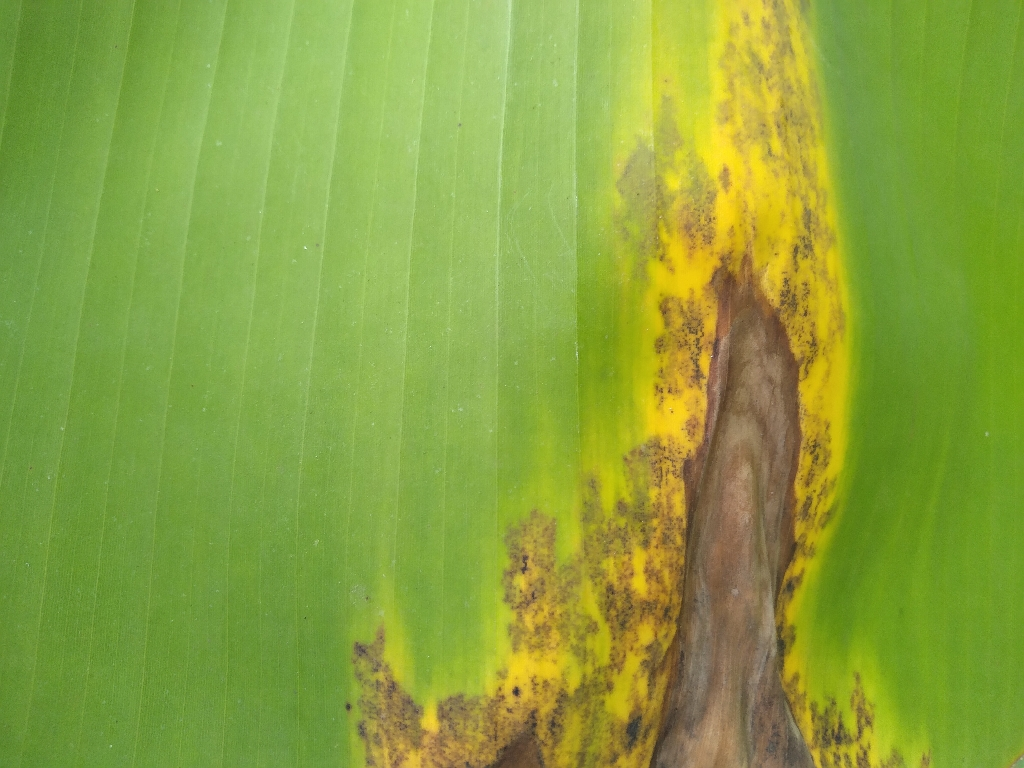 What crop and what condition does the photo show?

banana, black sigatoka
